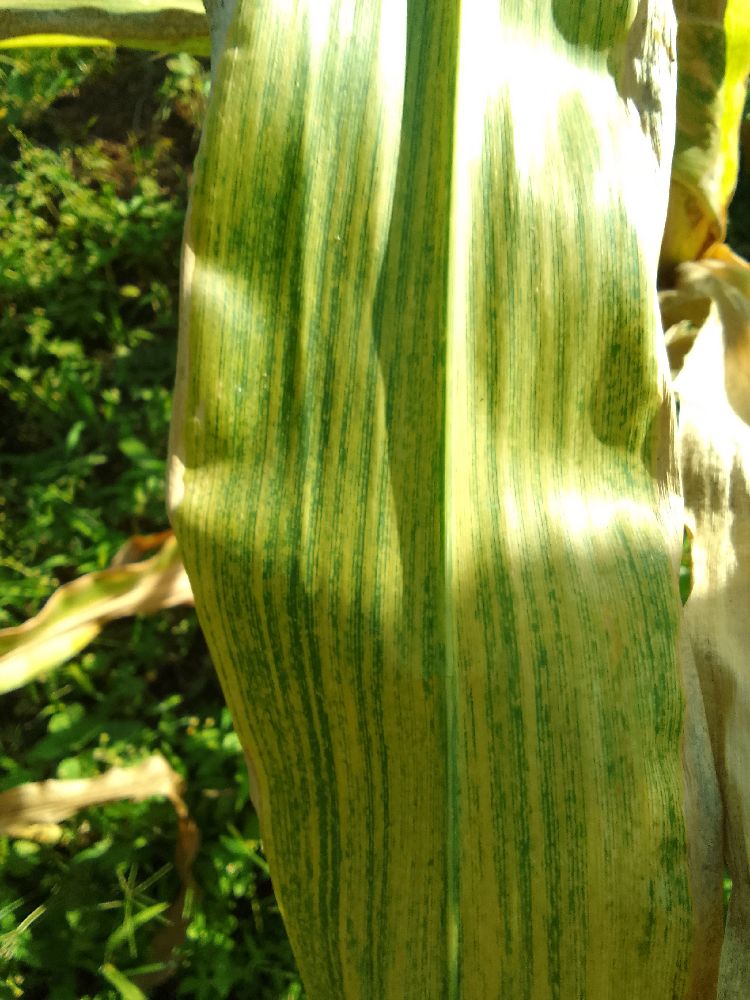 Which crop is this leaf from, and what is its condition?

maize, maize lethal necrosis
